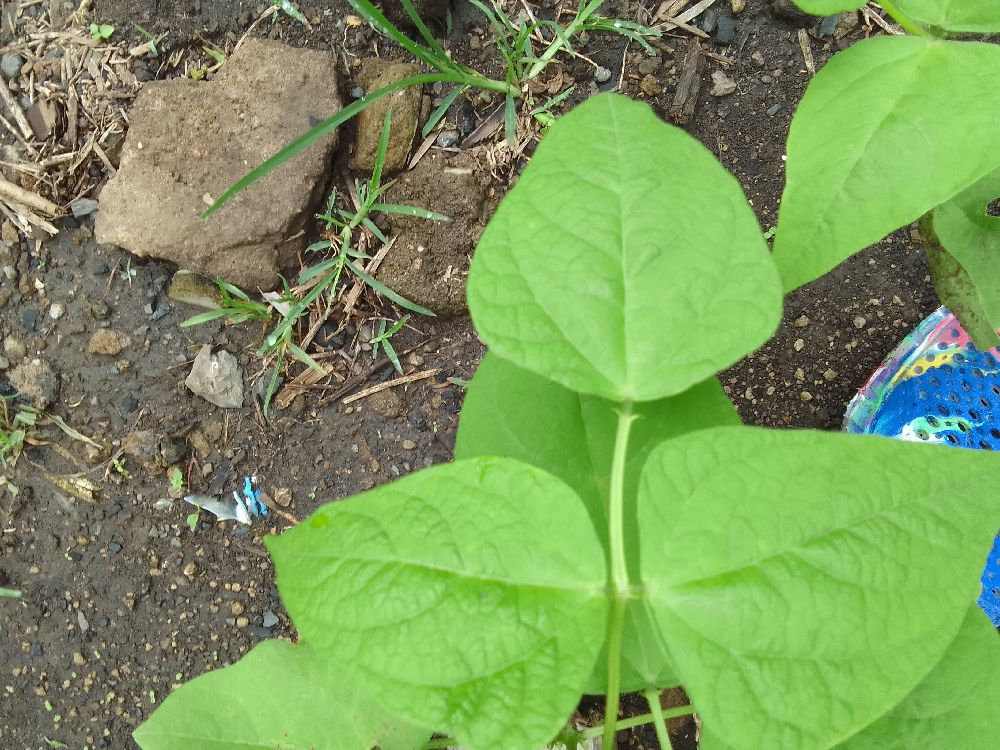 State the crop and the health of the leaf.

common bean, healthy
